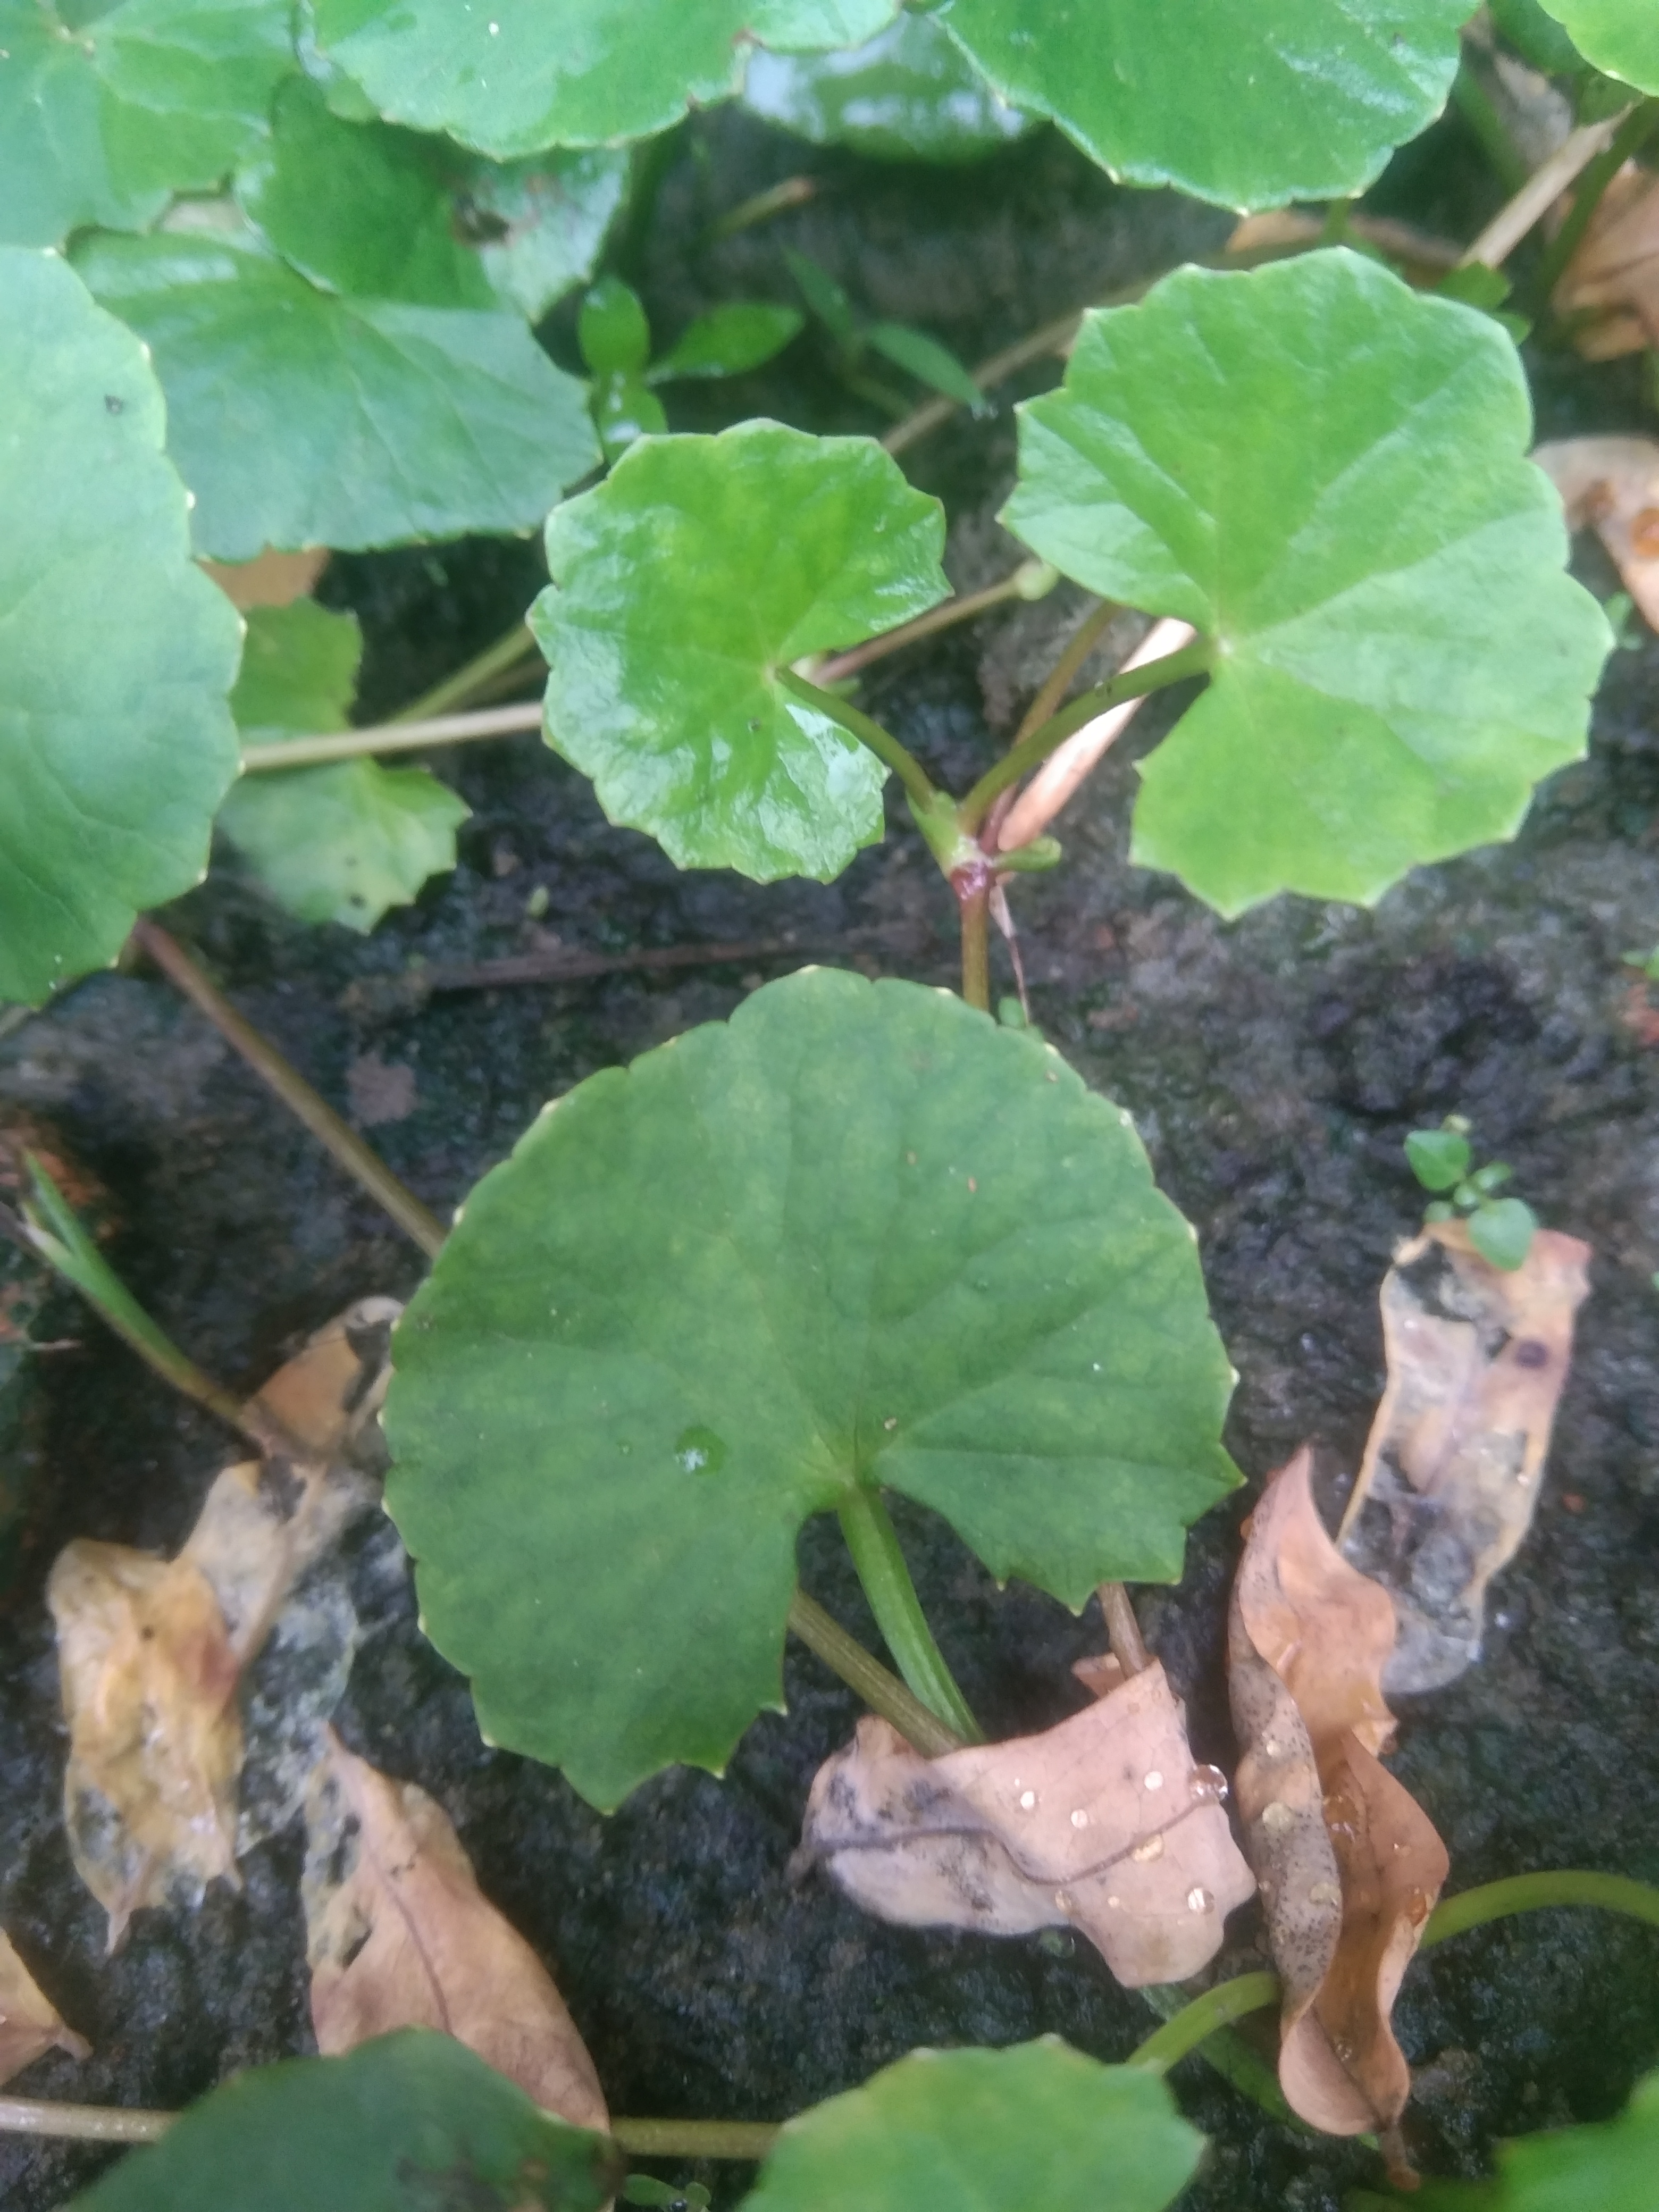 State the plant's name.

thankuni
